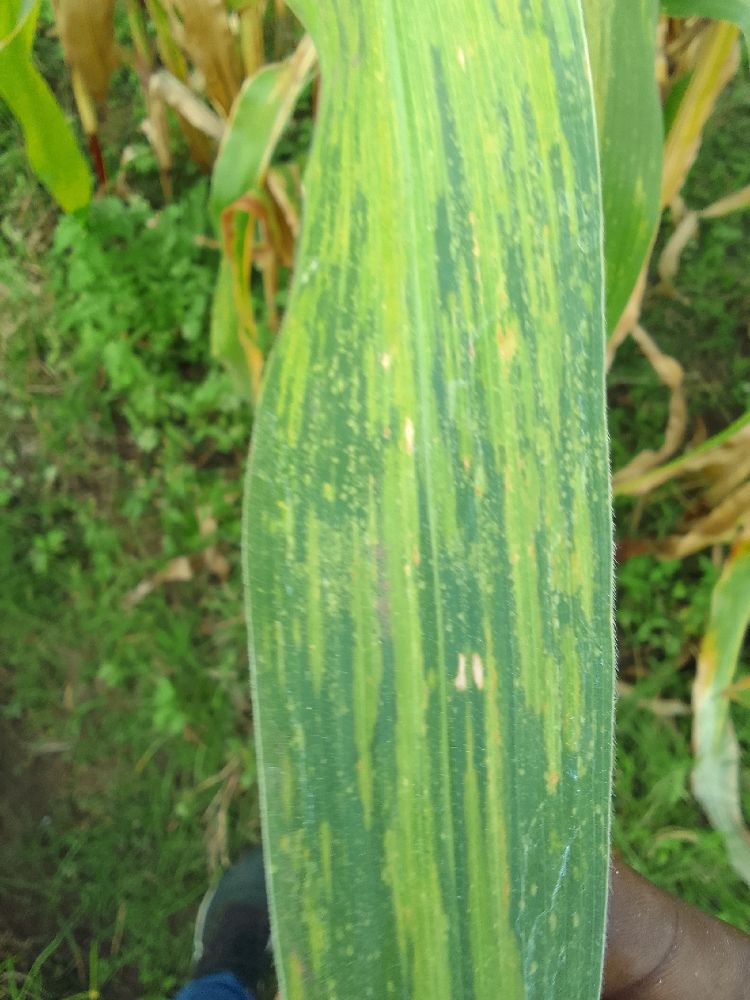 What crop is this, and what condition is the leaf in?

maize, maize lethal necrosis
